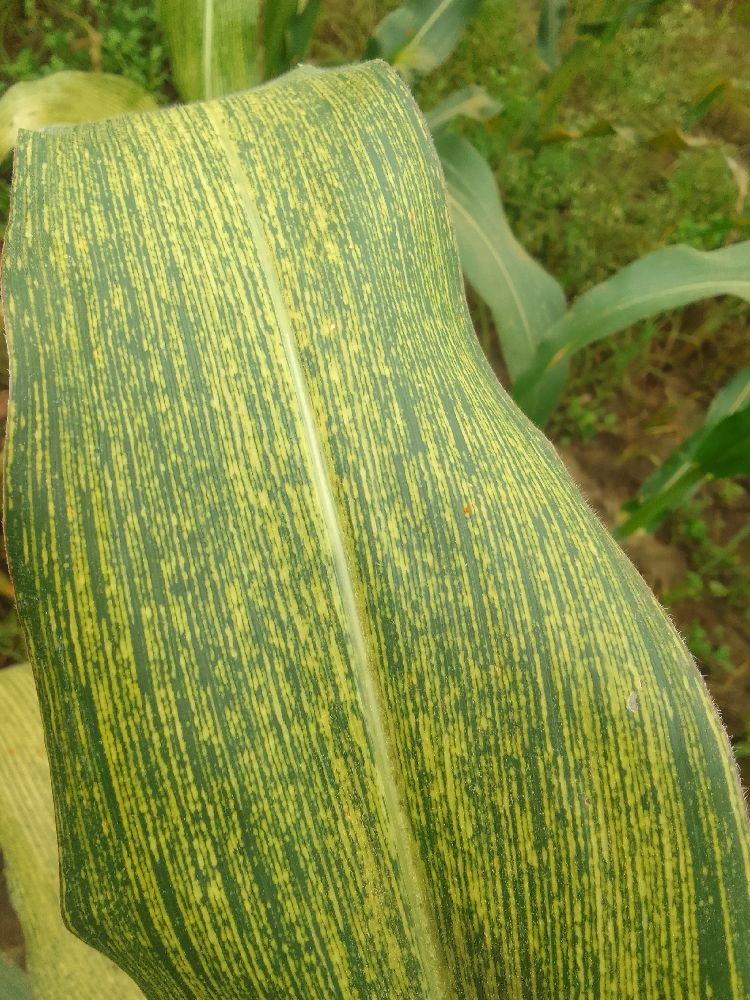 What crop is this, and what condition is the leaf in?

maize, maize streak virus
